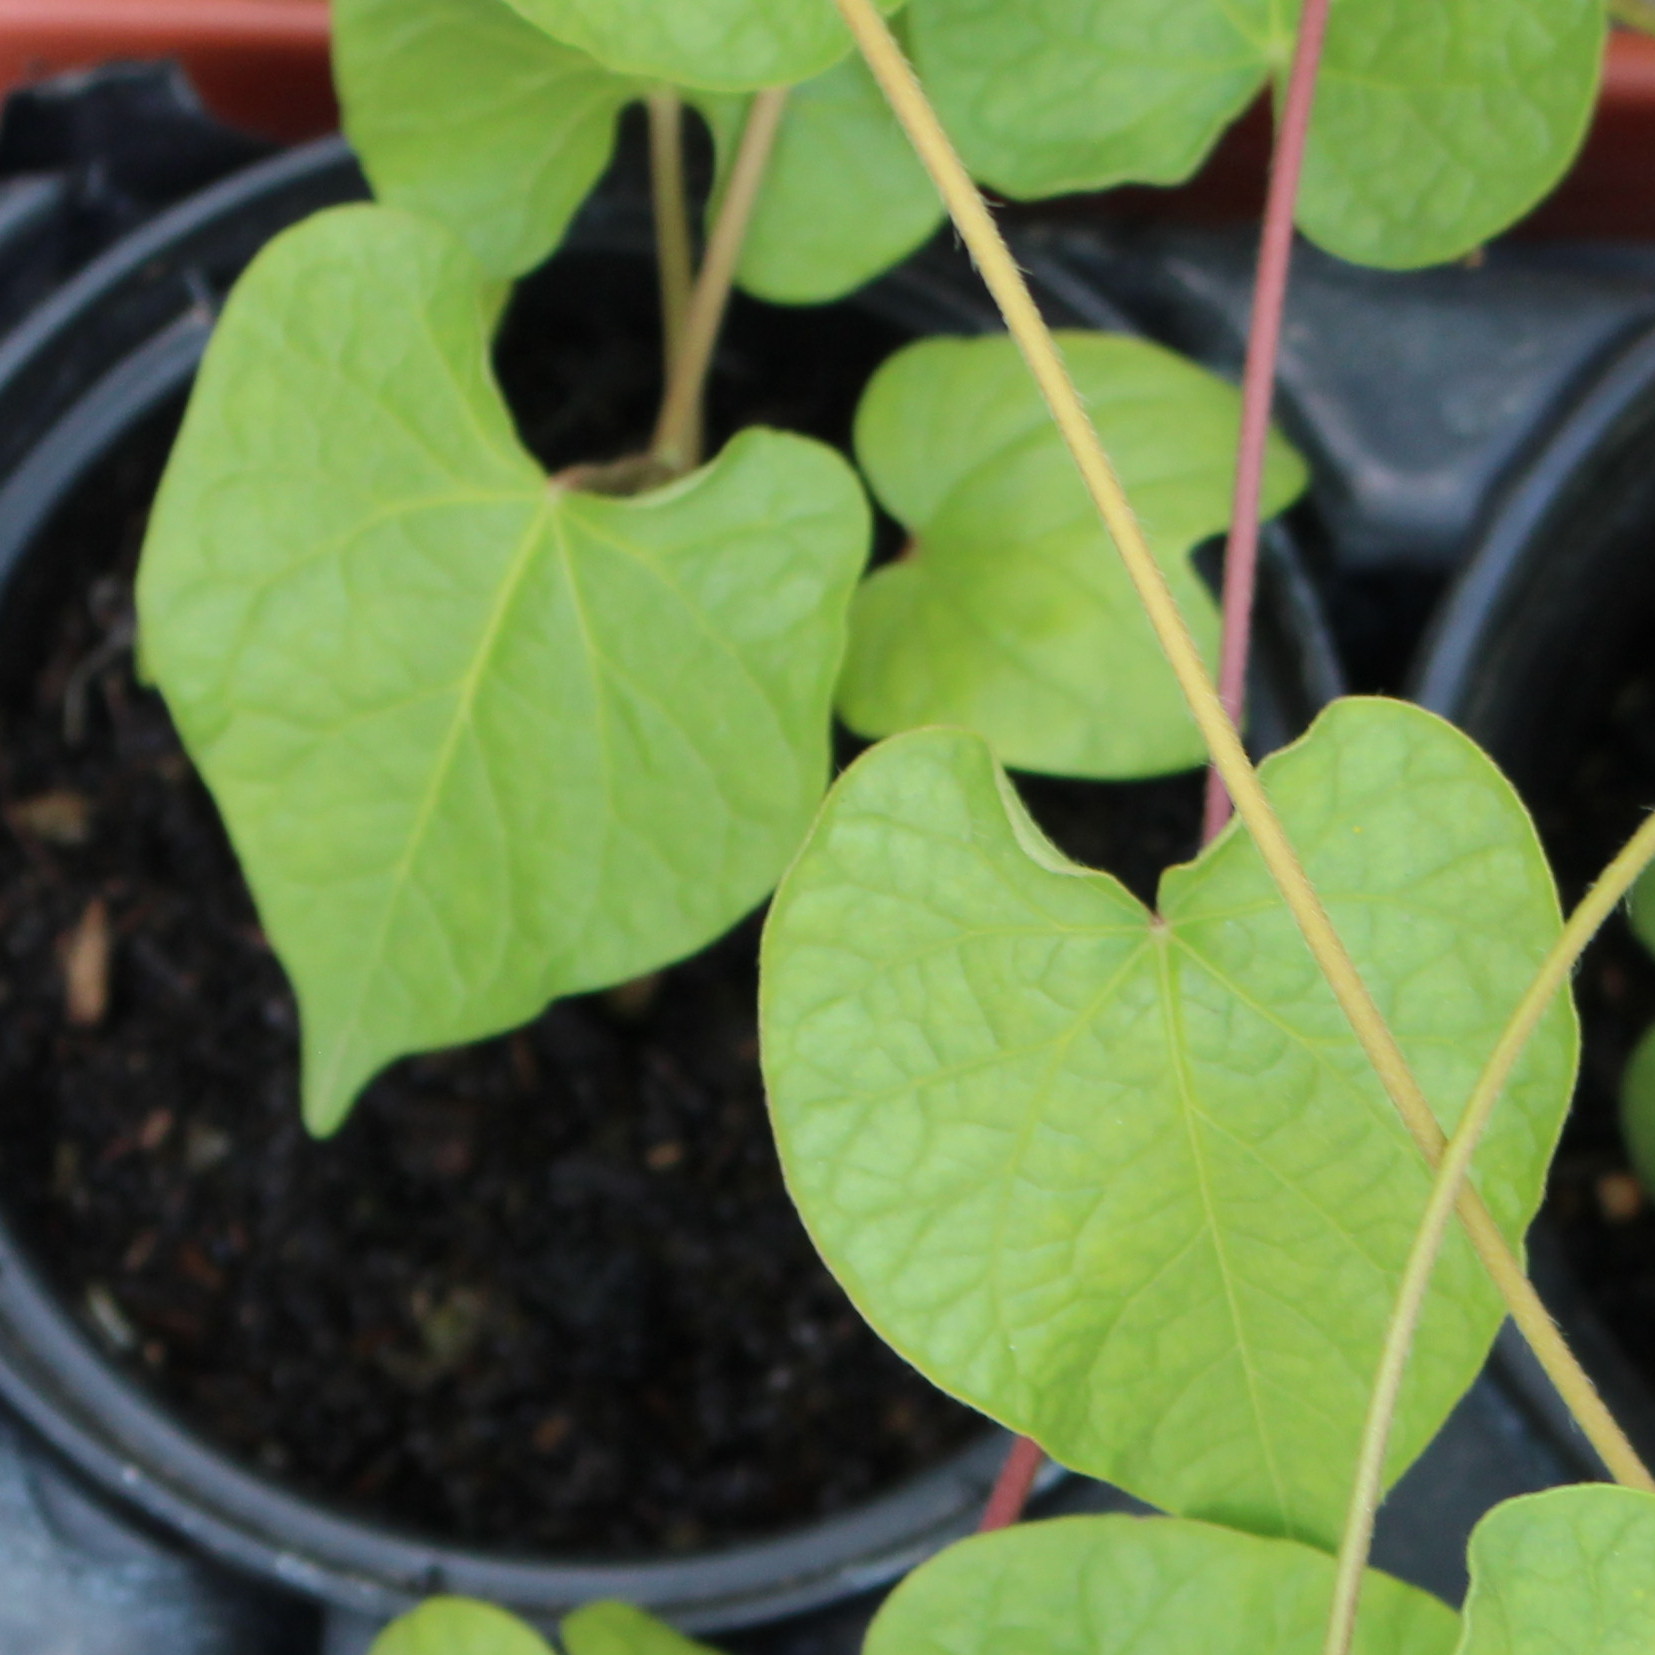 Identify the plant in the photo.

Convolvulus arvensis
